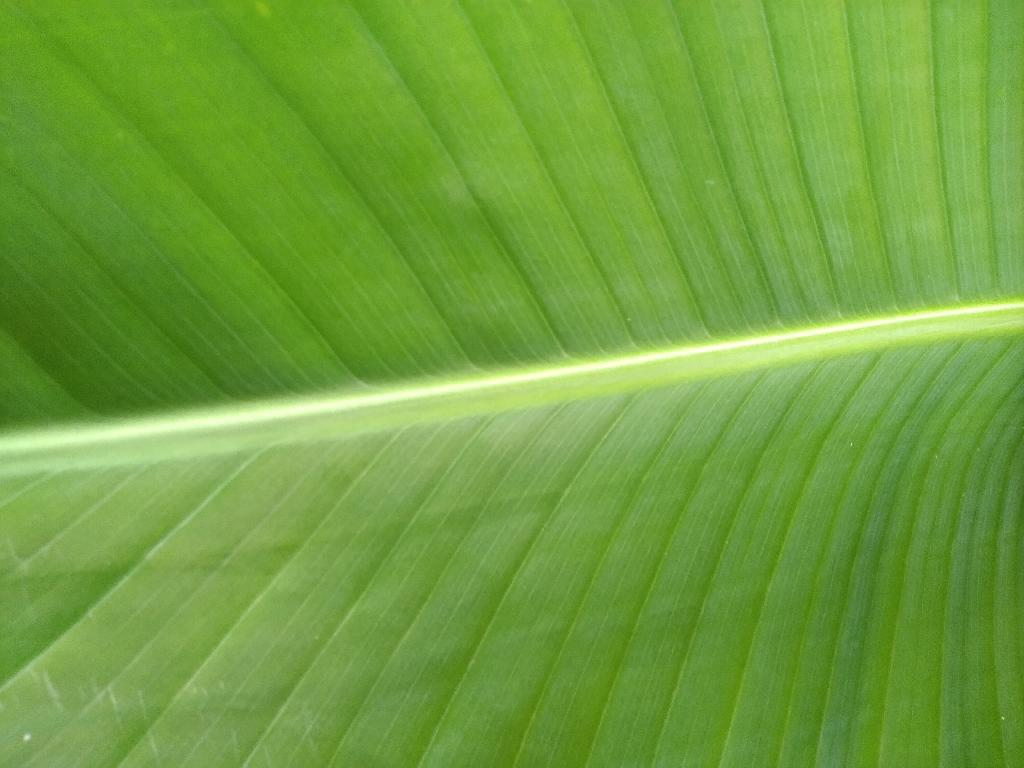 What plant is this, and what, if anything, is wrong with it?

banana, healthy
